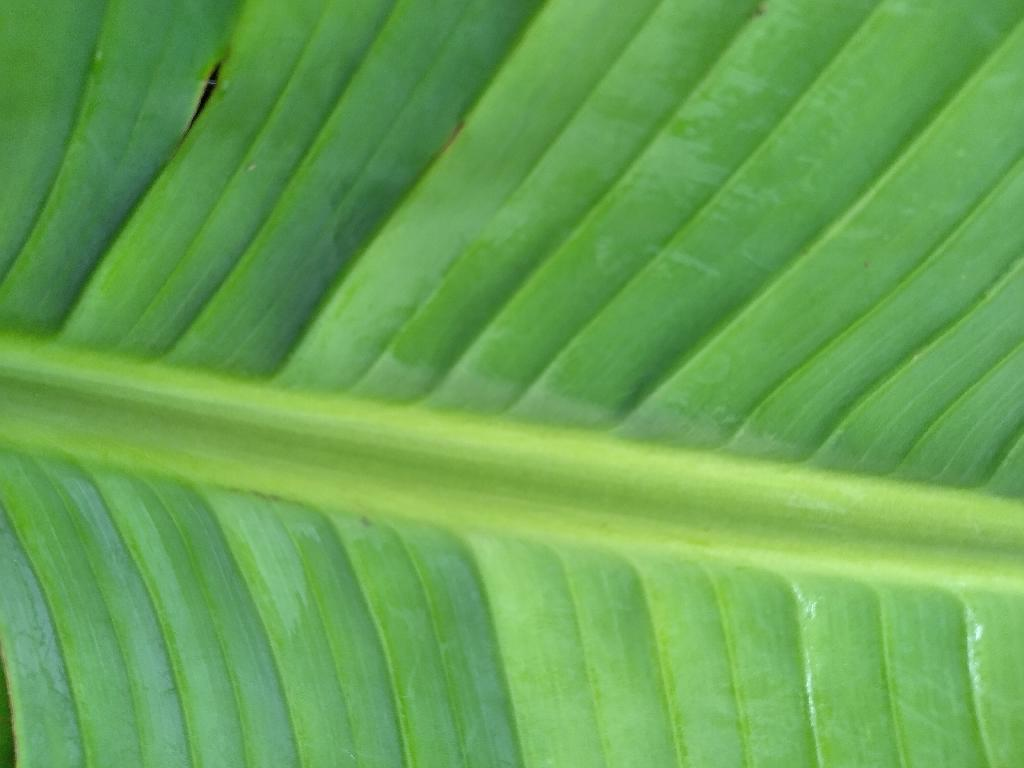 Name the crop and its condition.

banana, healthy
